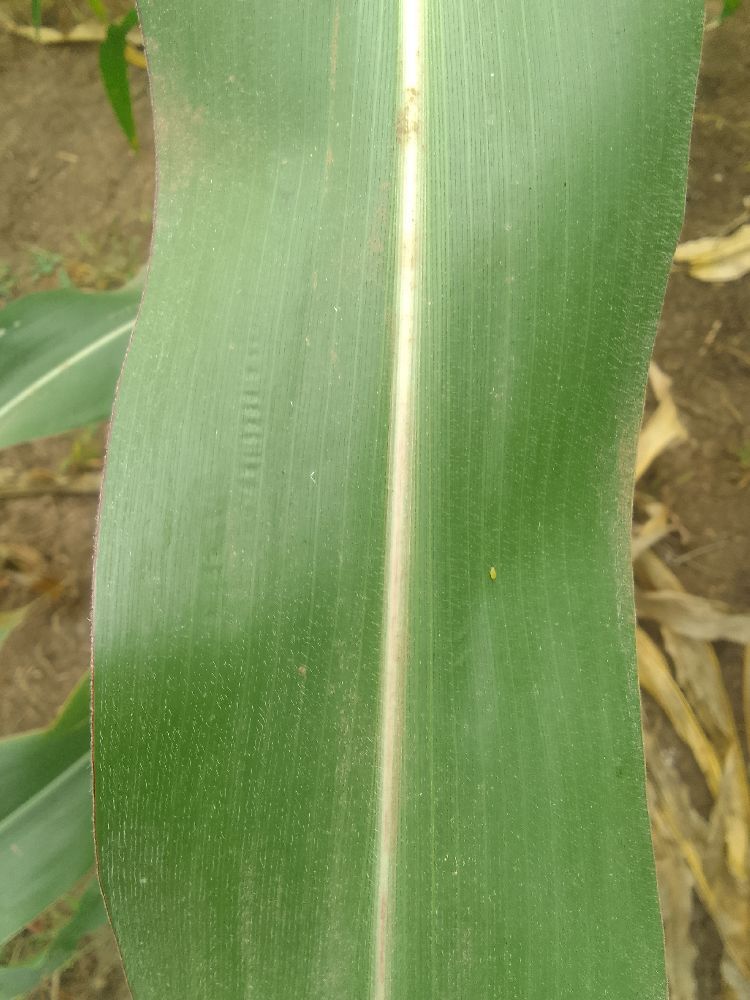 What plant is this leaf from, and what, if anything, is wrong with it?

maize, healthy
